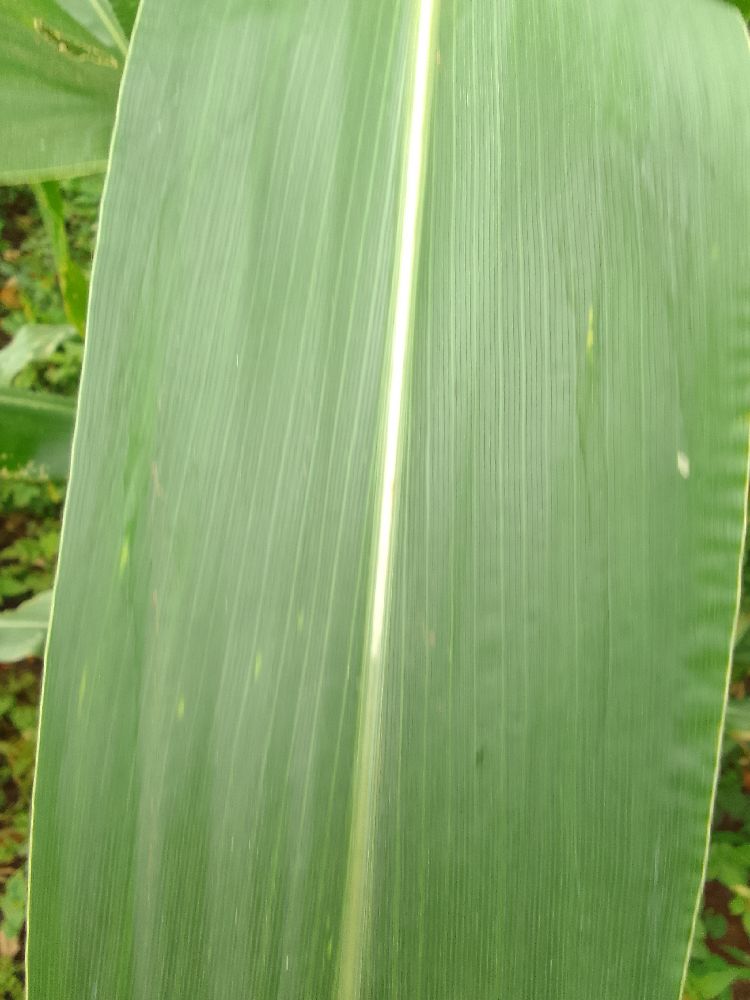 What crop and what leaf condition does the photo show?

maize, healthy
